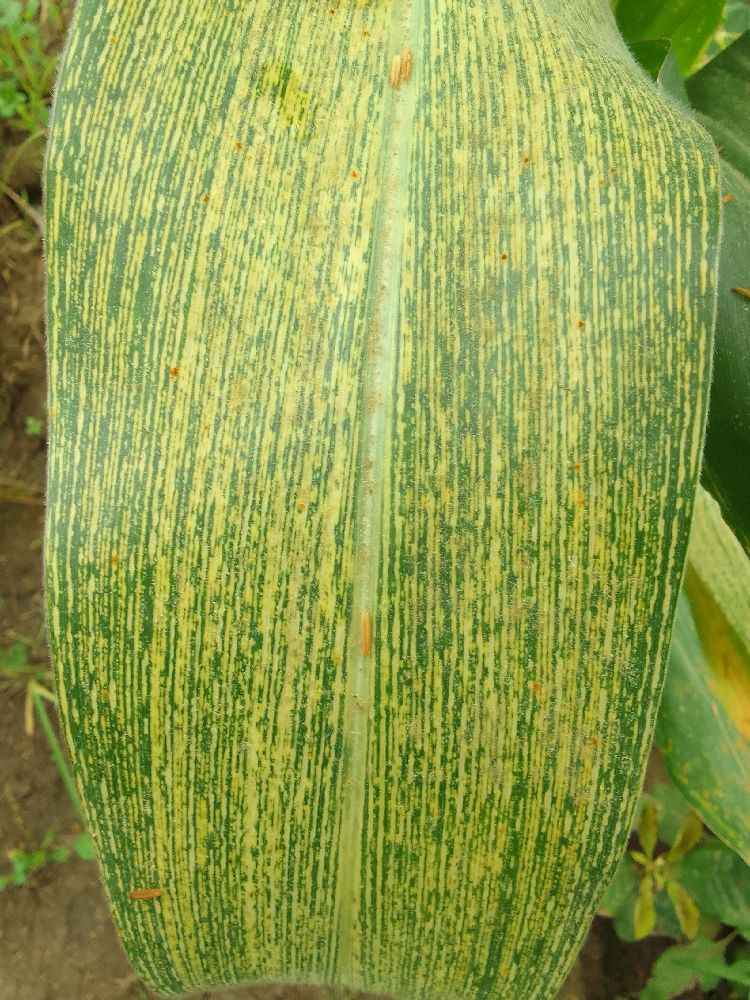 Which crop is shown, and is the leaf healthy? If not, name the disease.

maize, maize streak virus
